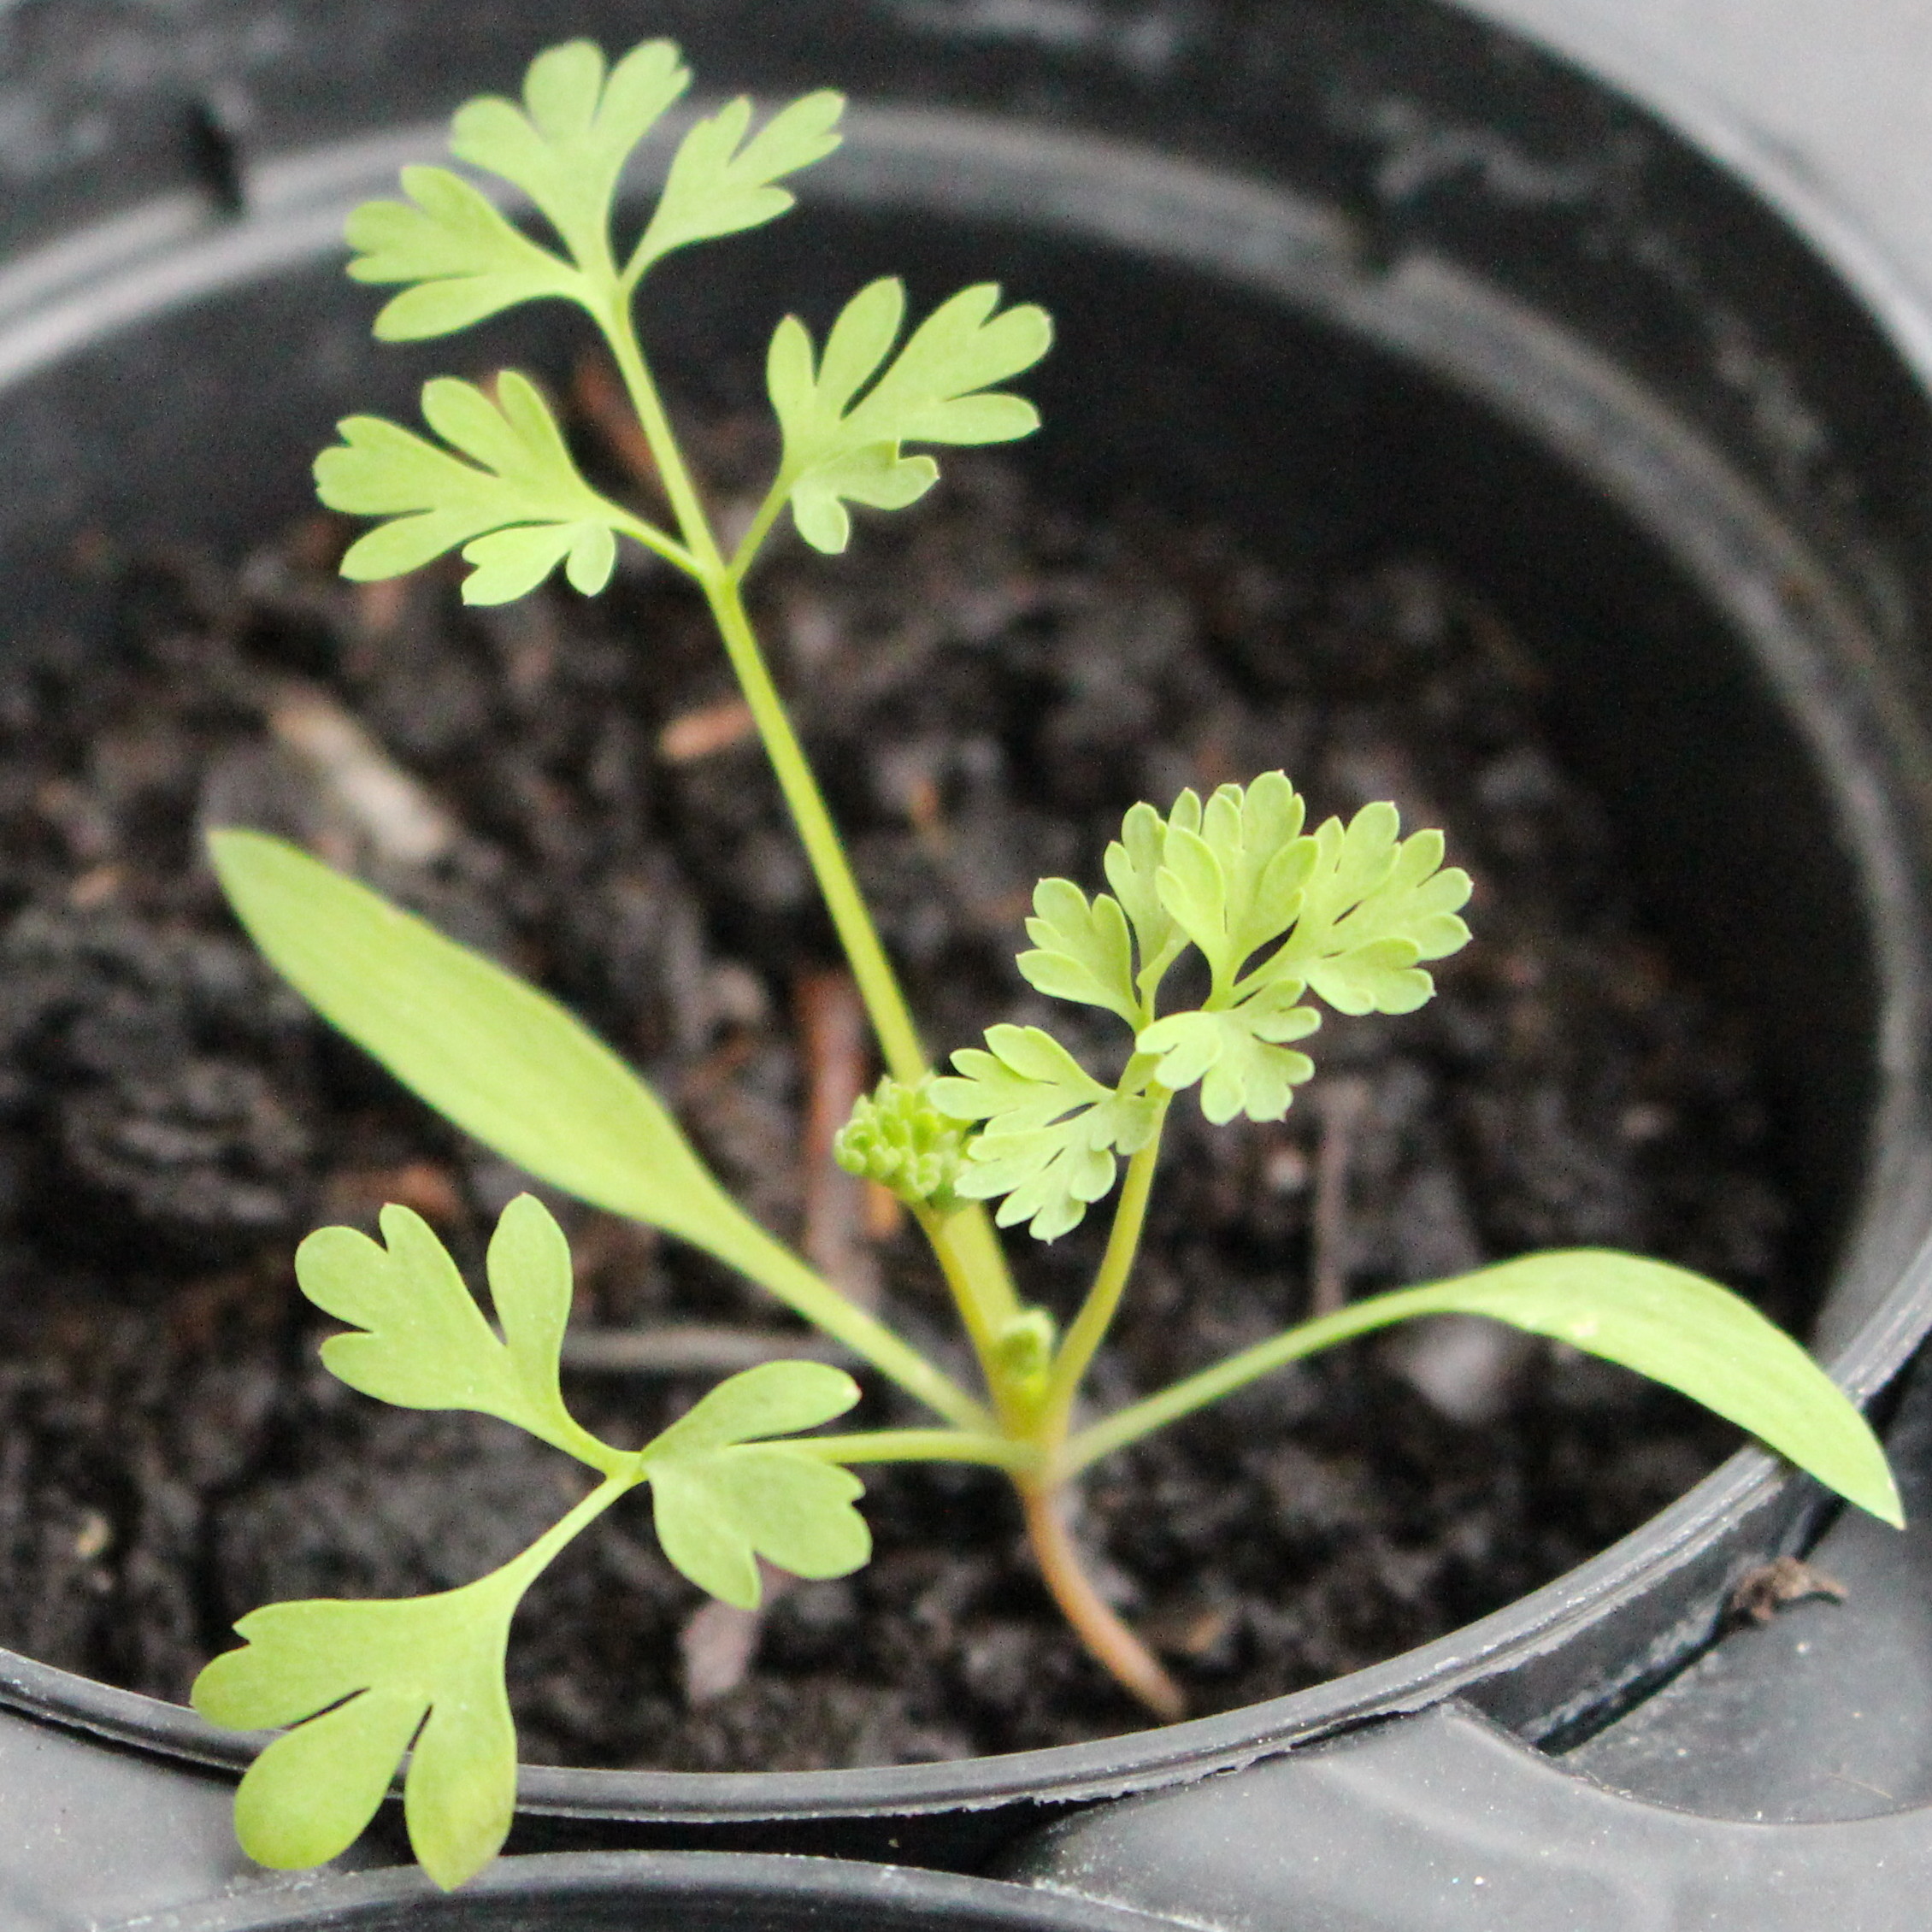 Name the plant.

Fumaria officinalis
